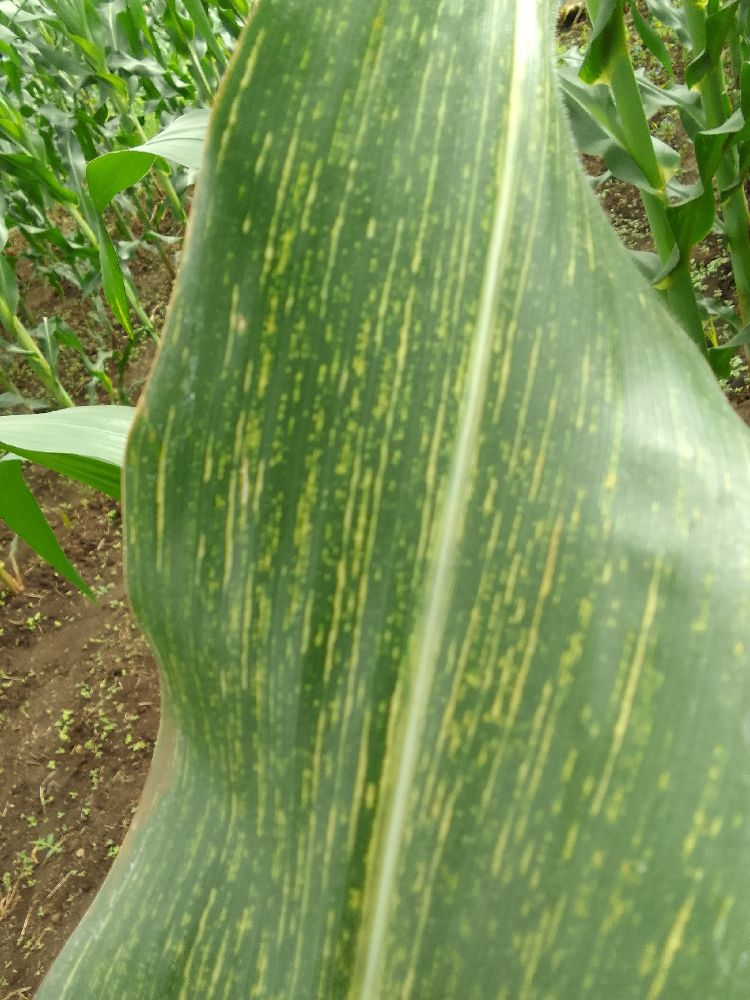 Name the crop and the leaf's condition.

maize, maize streak virus
